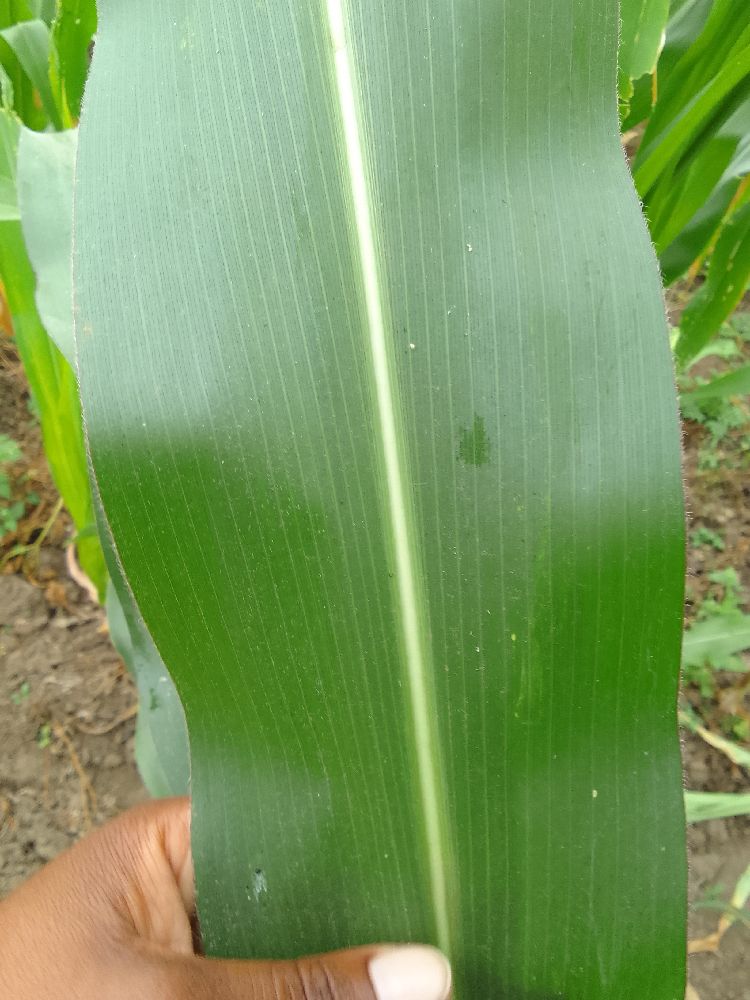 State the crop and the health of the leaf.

maize, healthy
